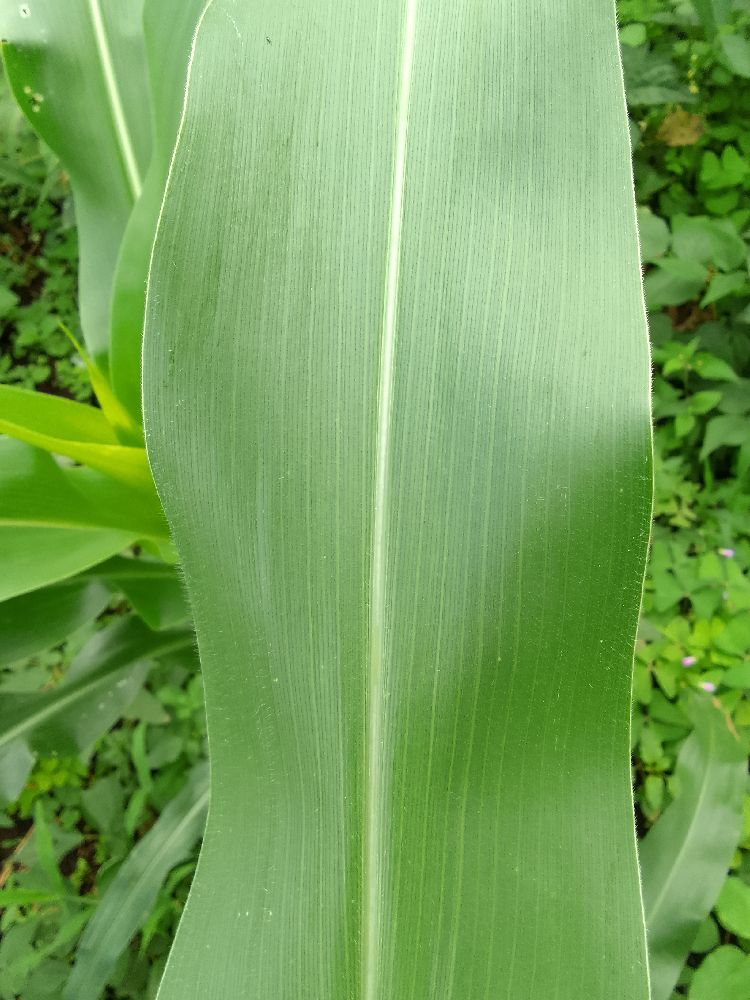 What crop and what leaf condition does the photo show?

maize, healthy
